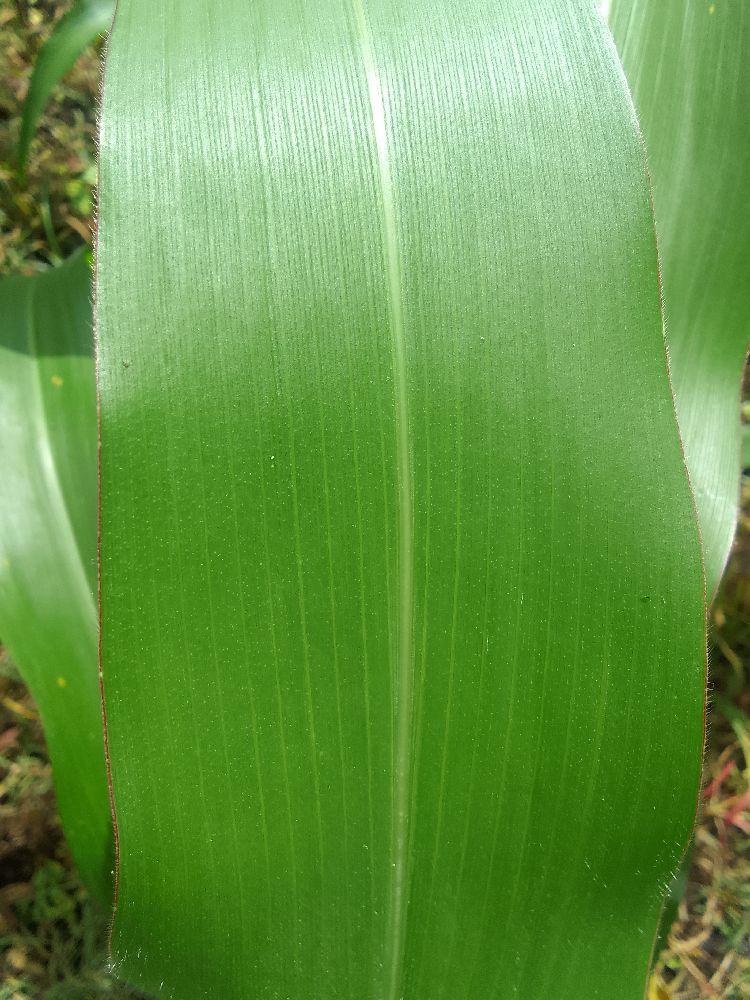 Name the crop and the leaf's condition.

maize, healthy
